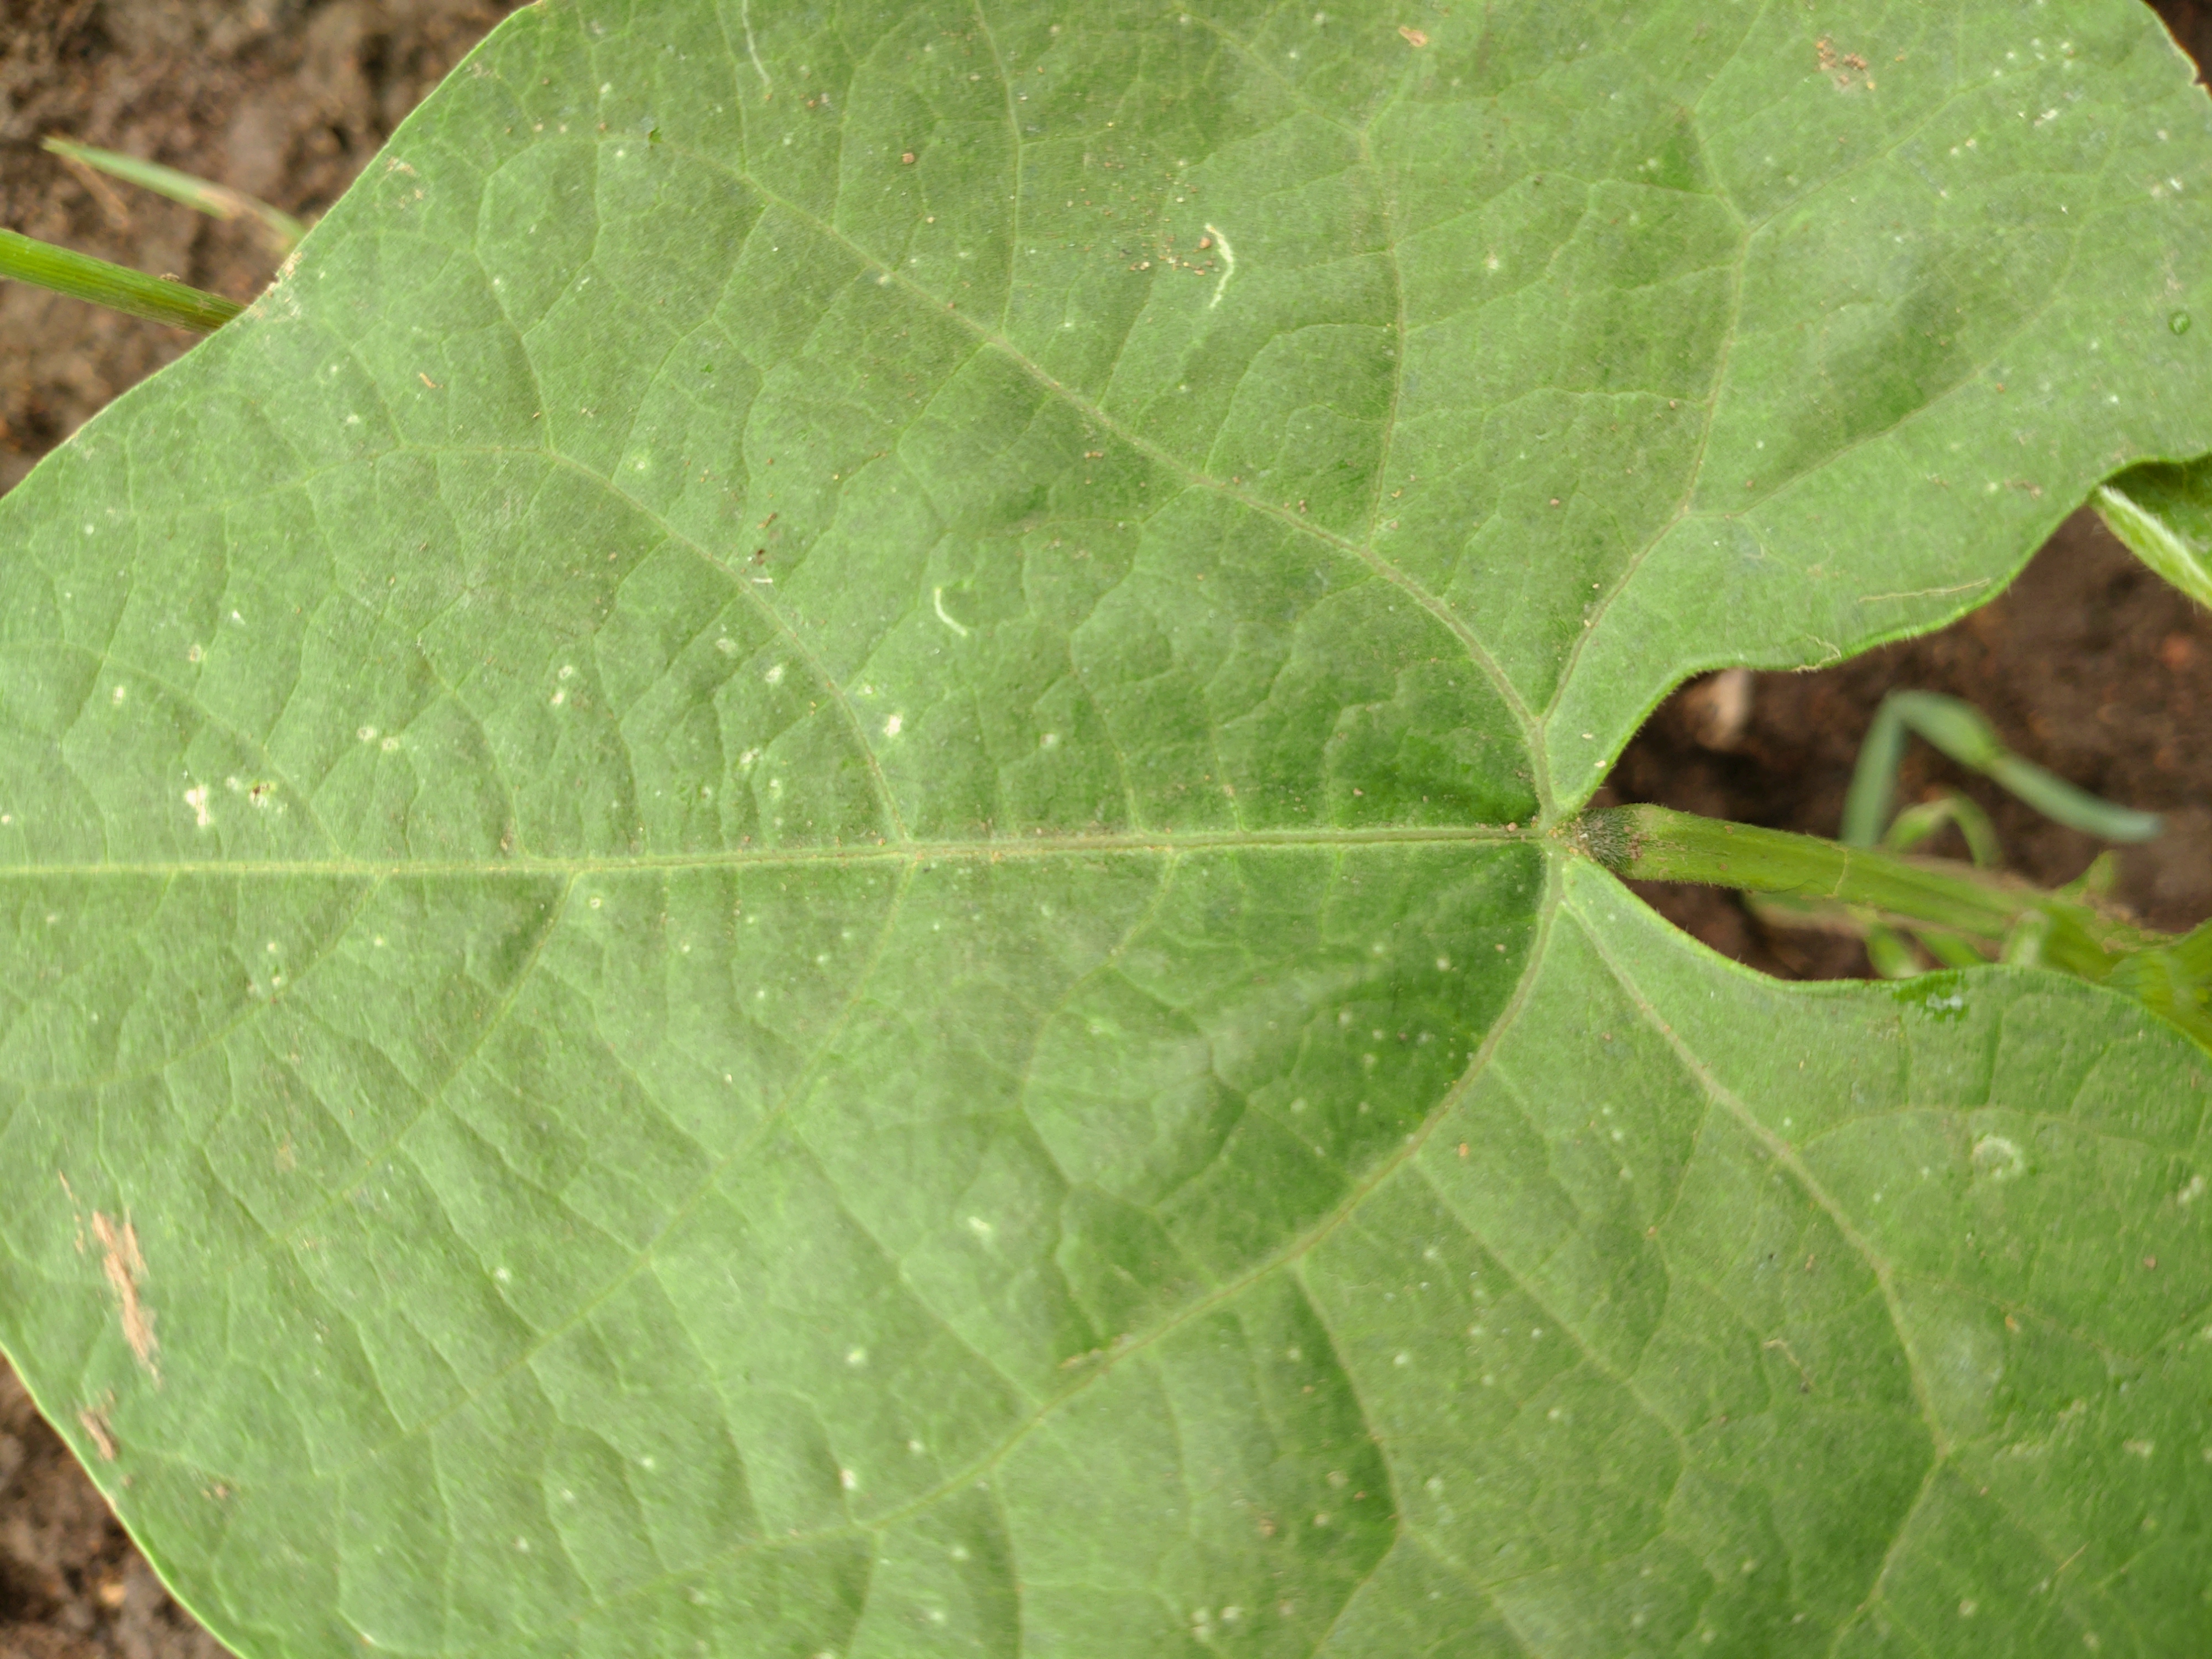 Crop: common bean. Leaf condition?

healthy
